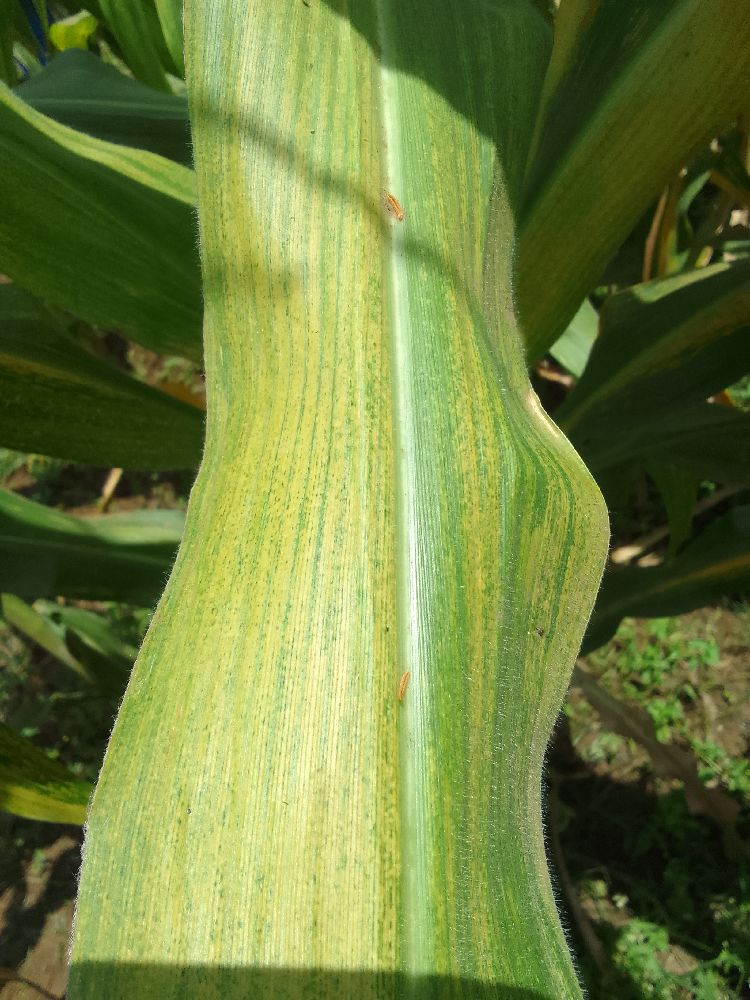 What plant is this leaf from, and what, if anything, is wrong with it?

maize, maize lethal necrosis
